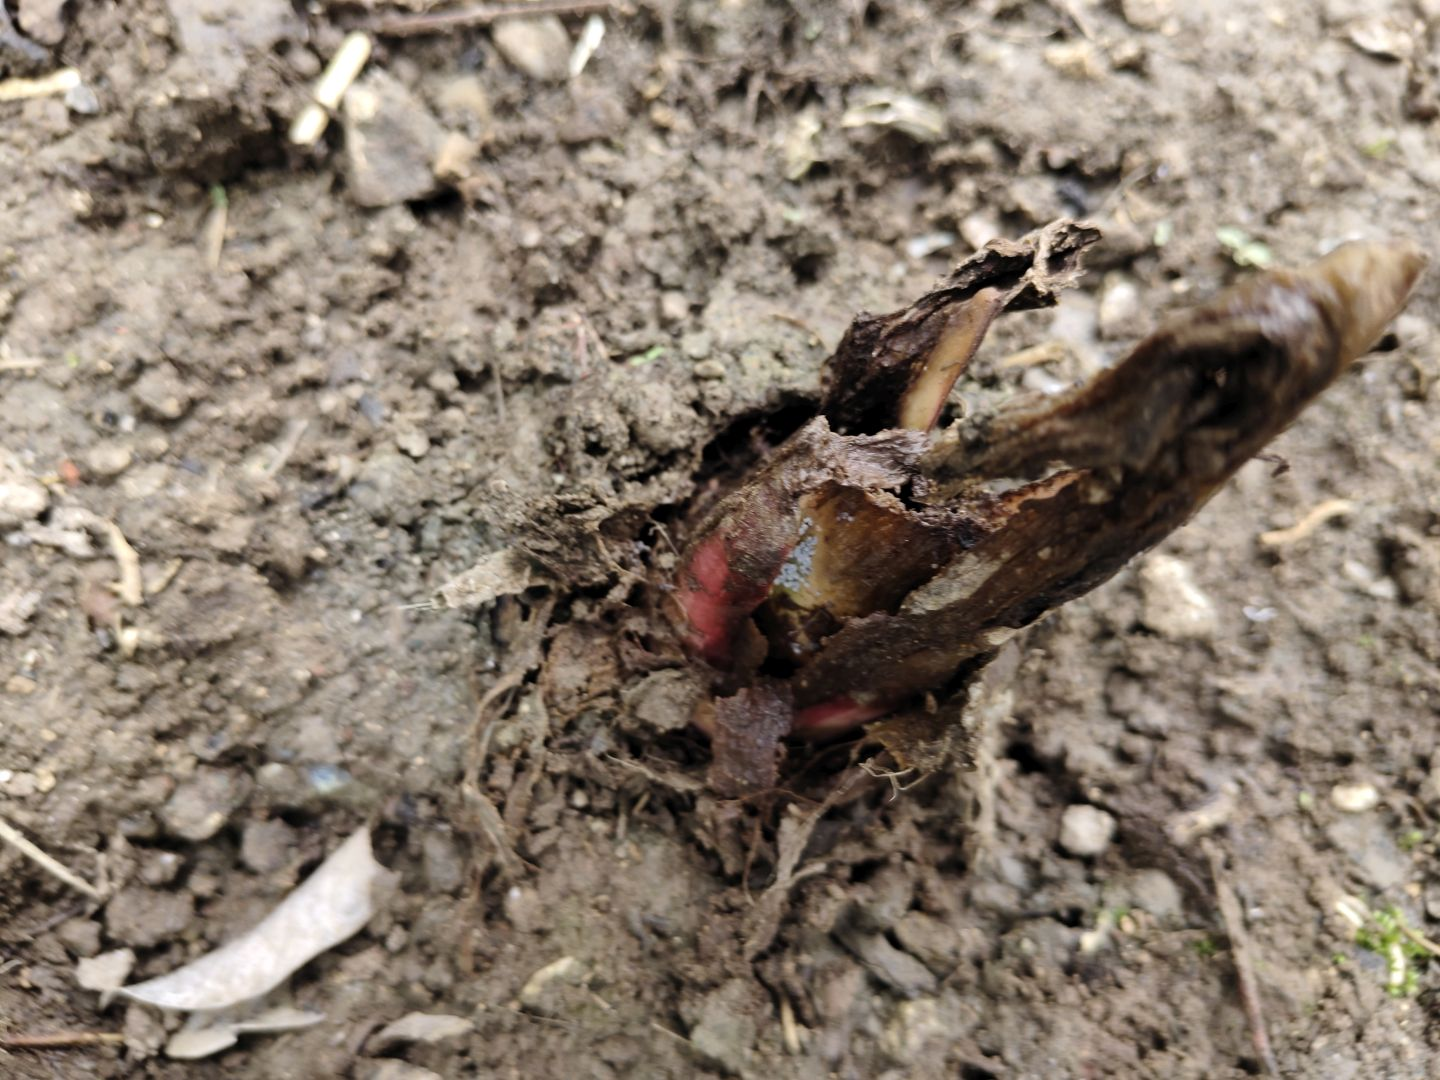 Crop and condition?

taro, root rot
